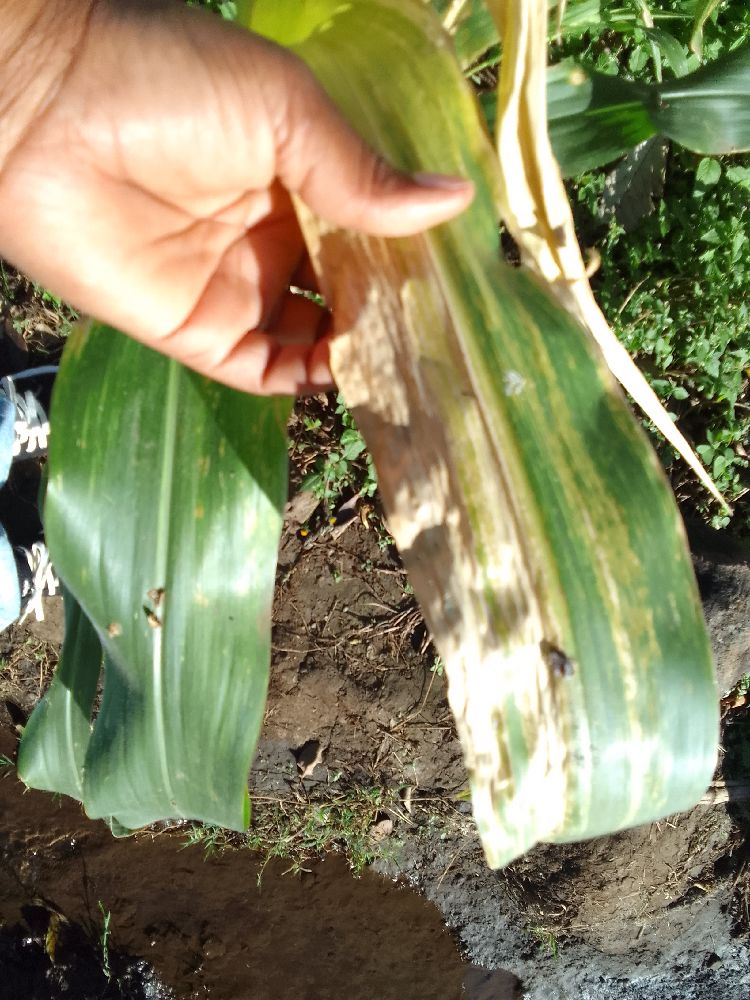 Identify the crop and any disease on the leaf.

maize, maize lethal necrosis
